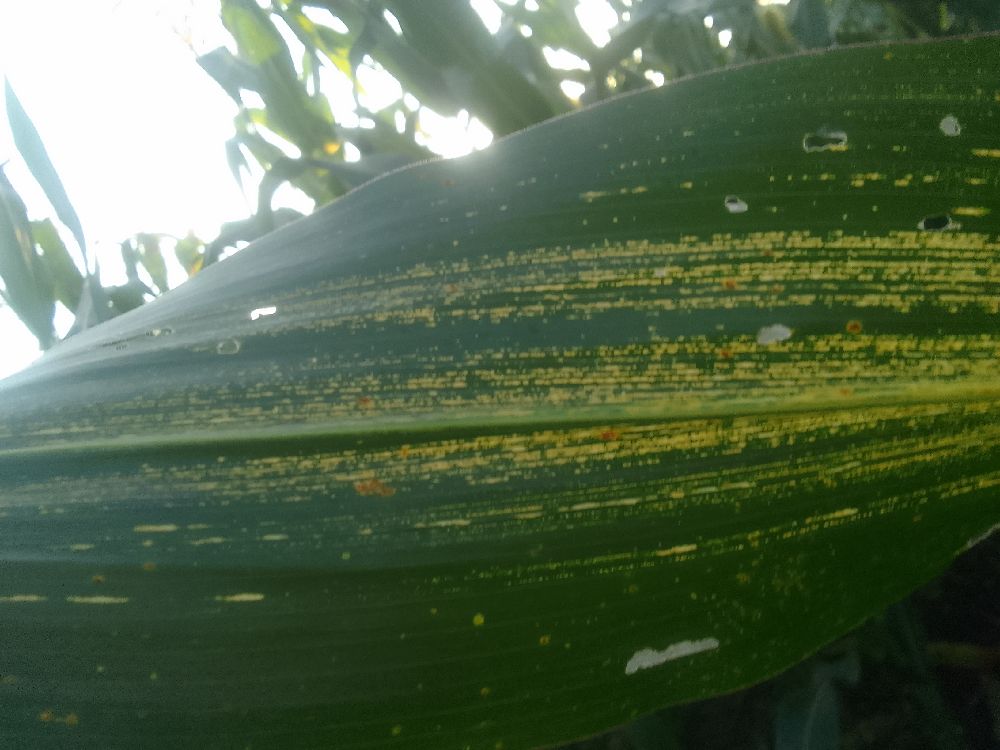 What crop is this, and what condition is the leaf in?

maize, maize streak virus
